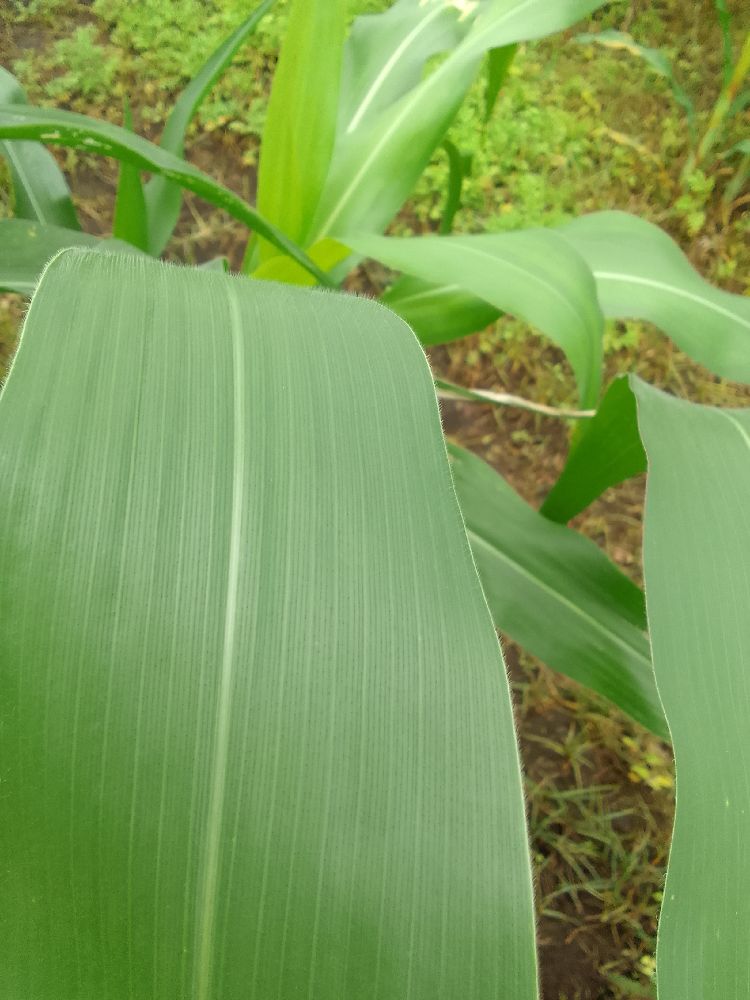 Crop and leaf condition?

maize, healthy
